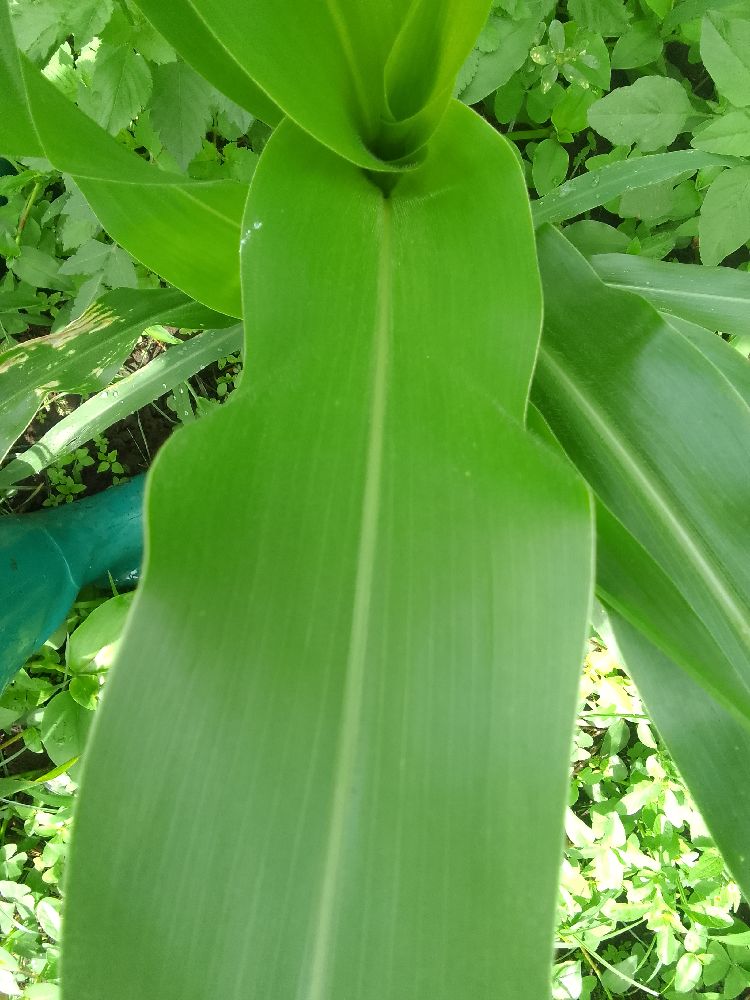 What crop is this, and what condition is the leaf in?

maize, healthy
